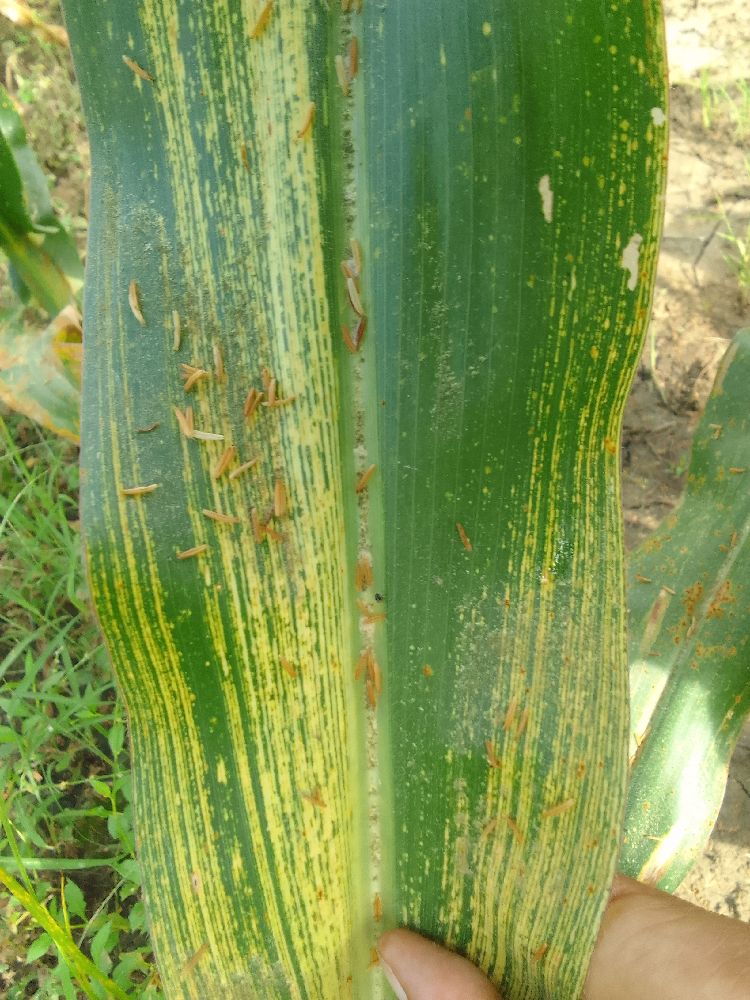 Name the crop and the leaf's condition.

maize, maize streak virus
